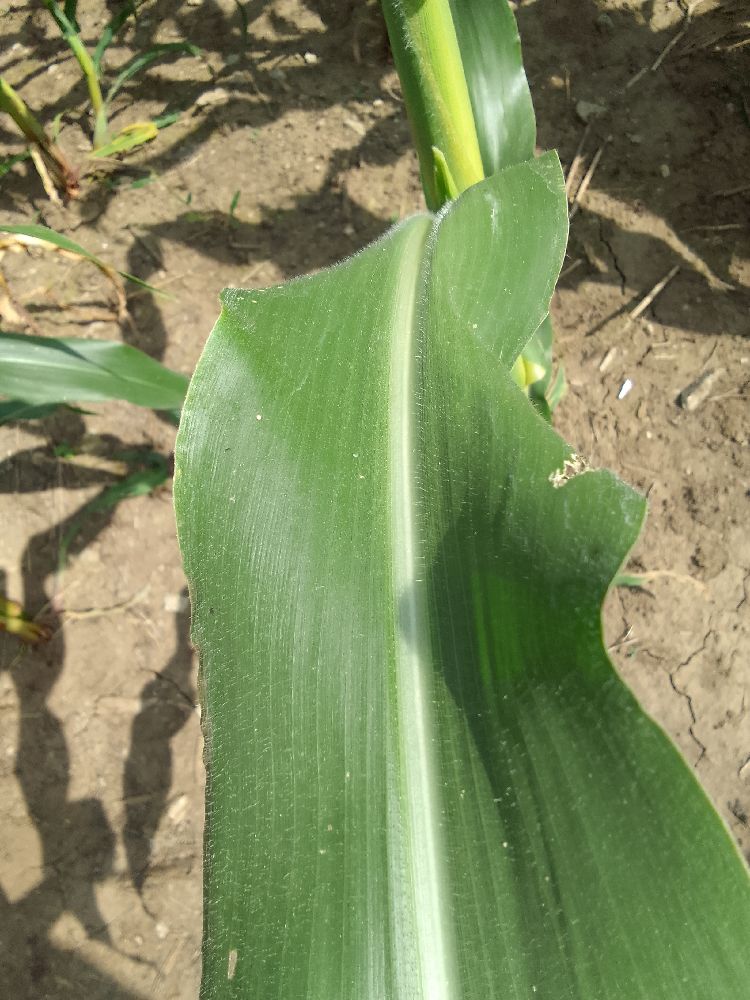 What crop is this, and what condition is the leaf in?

maize, healthy
